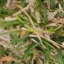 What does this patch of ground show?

grass
